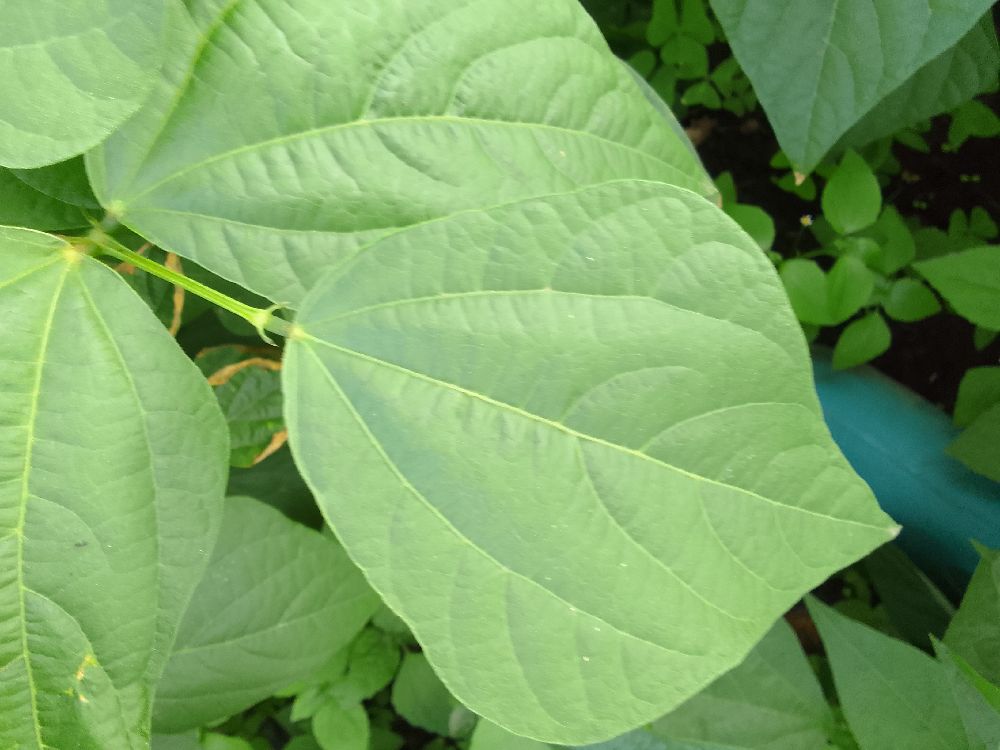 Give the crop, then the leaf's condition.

common bean, healthy
